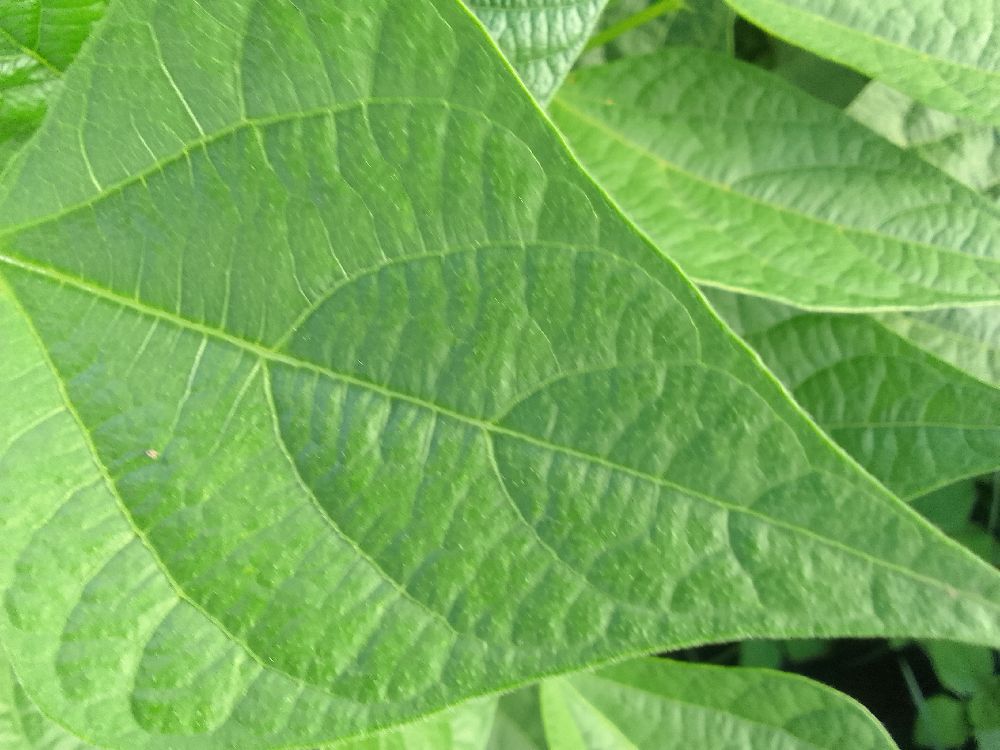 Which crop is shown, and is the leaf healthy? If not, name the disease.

common bean, healthy
